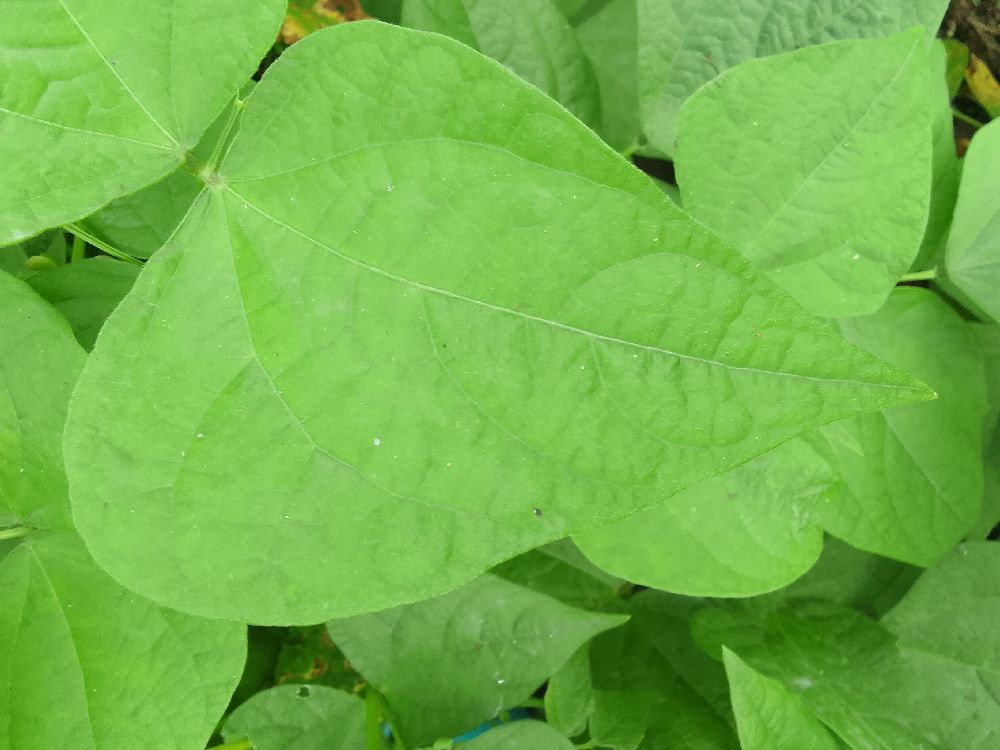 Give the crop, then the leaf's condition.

common bean, healthy
